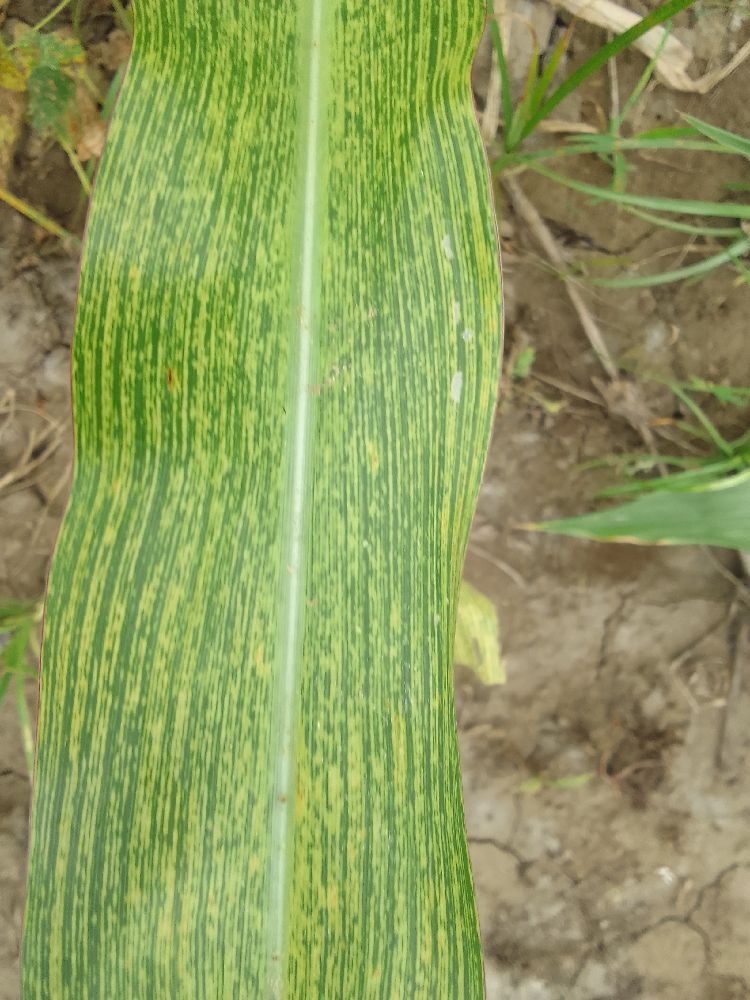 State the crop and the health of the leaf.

maize, maize streak virus
